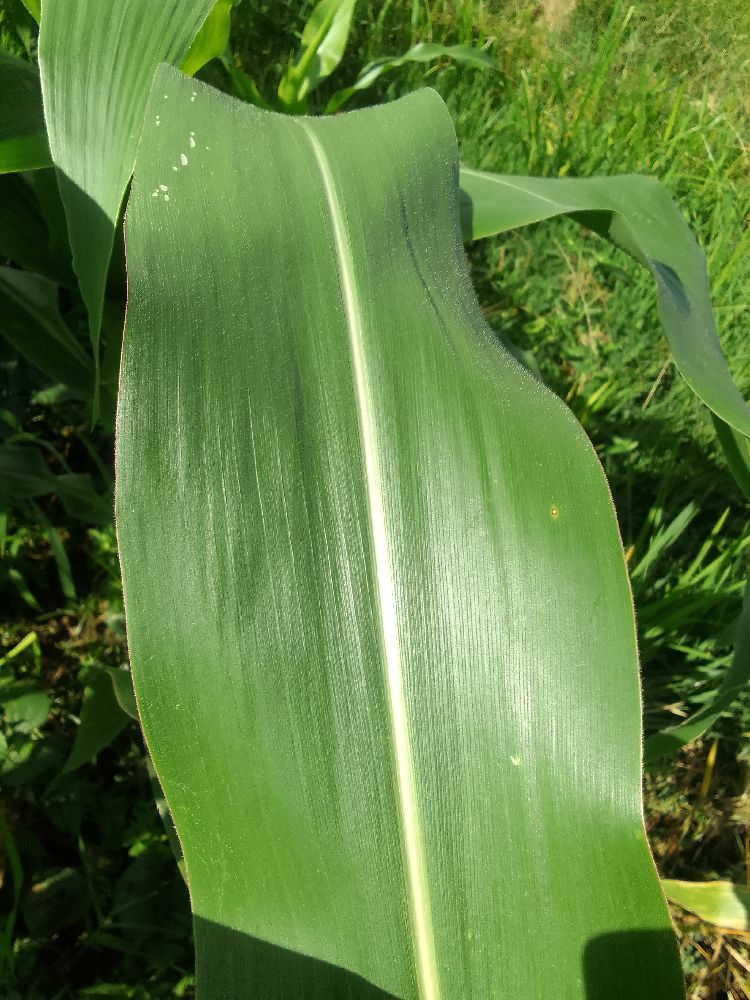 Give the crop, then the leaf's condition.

maize, healthy
